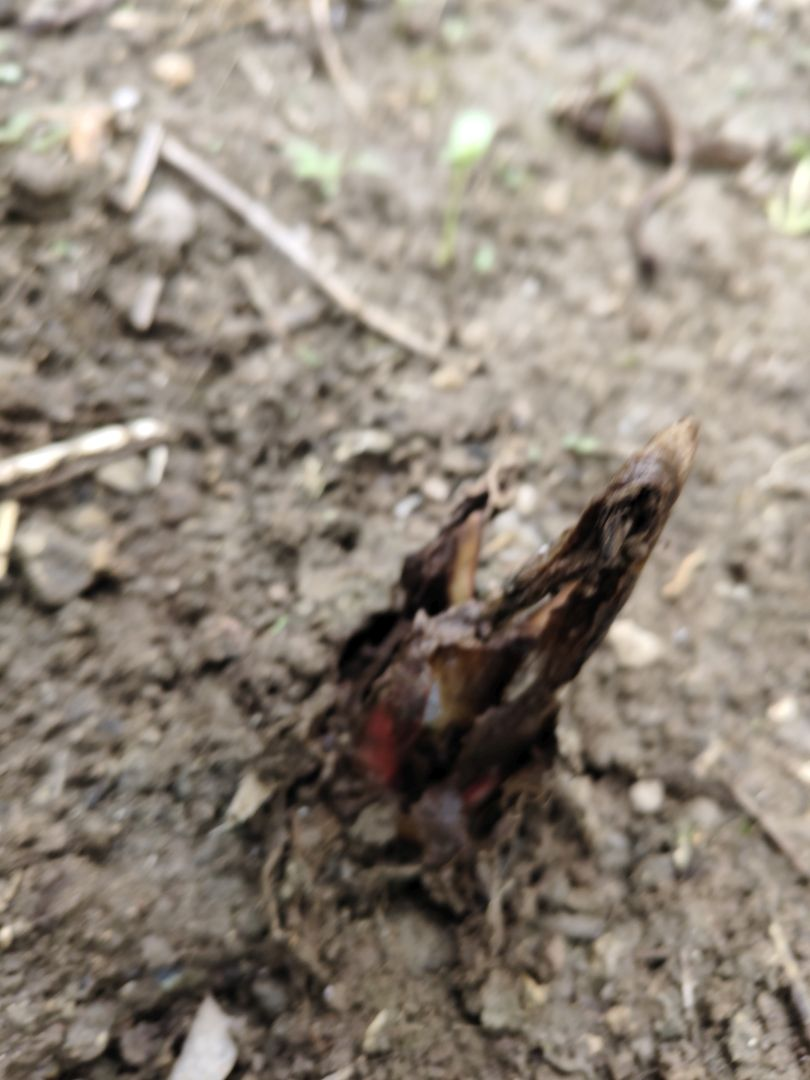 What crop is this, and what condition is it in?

taro, root rot
